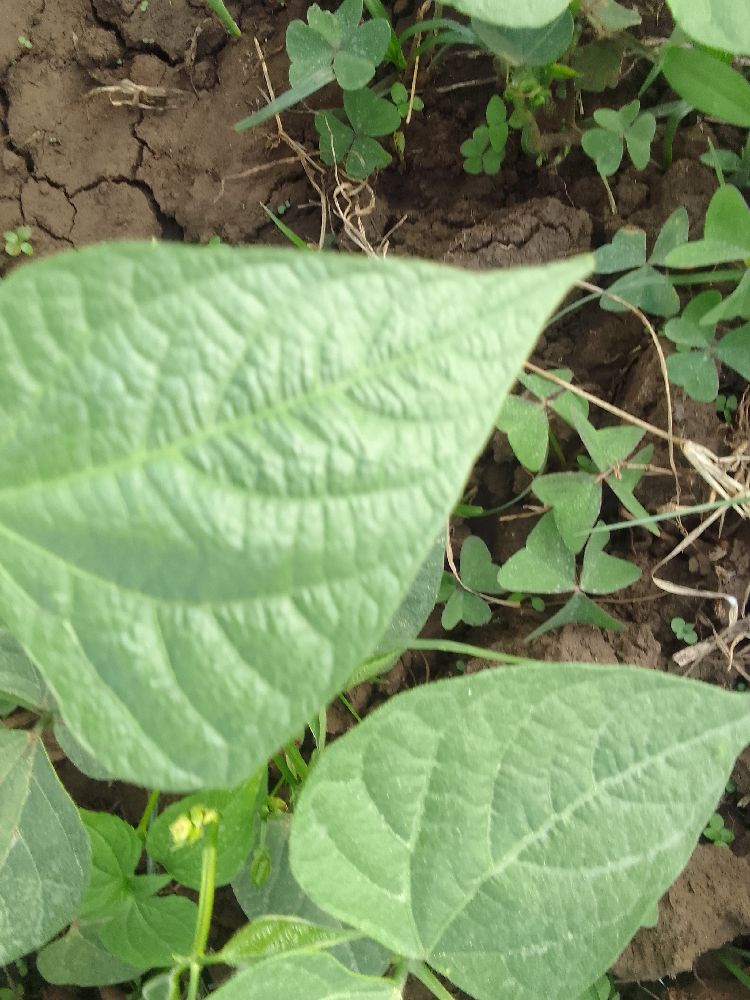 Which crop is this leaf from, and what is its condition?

common bean, healthy
